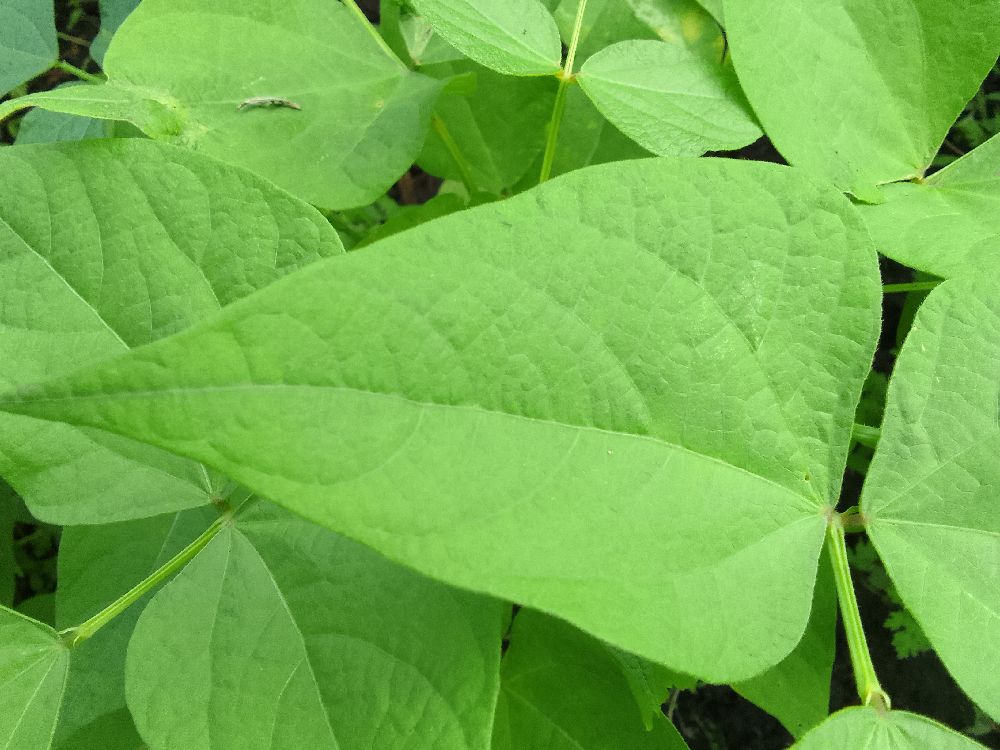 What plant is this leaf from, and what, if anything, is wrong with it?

common bean, healthy
